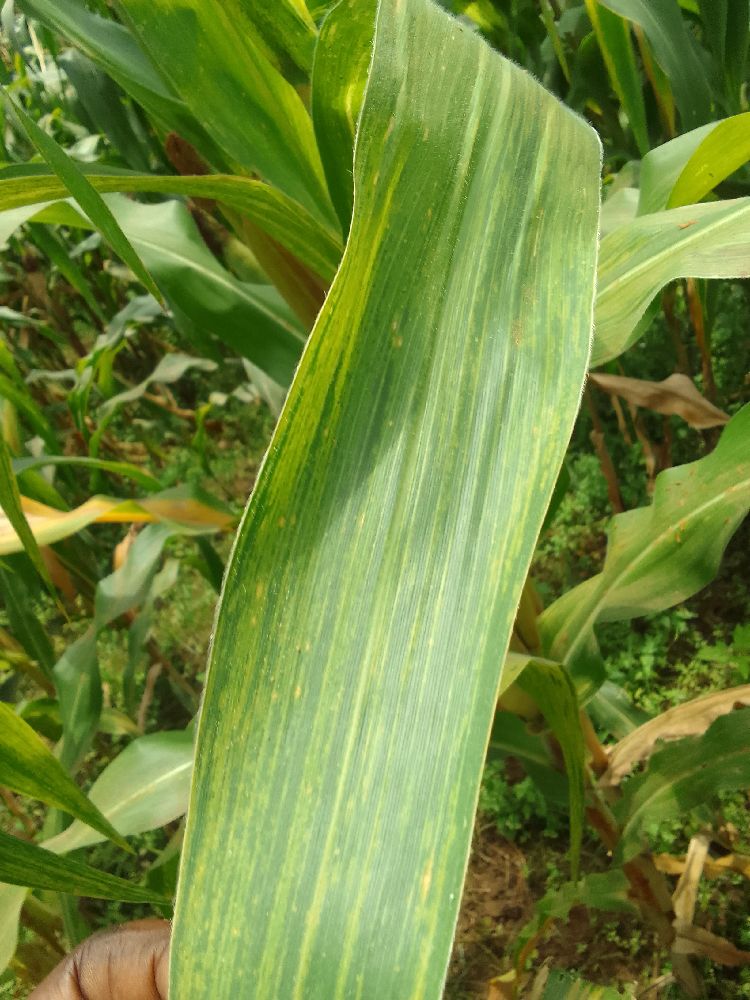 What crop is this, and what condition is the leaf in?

maize, maize lethal necrosis
